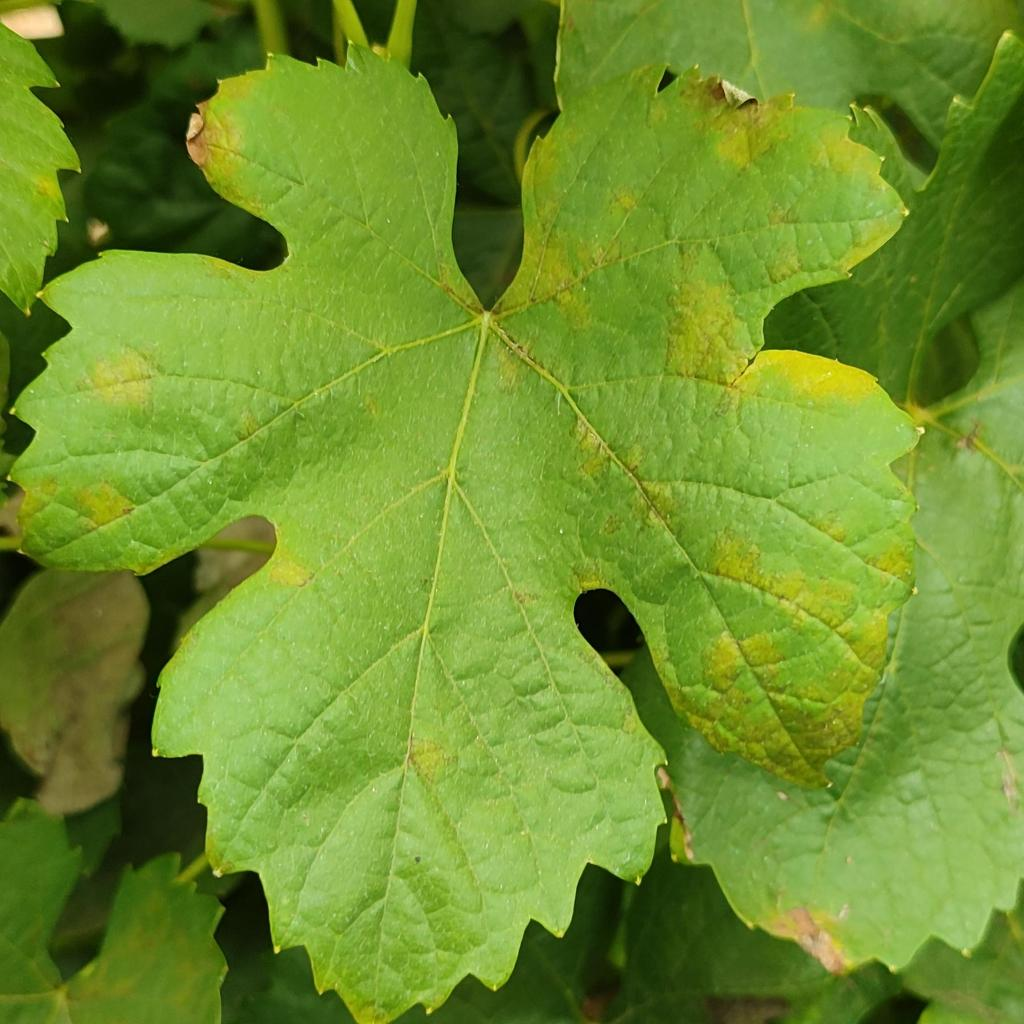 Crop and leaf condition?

grapevine, downy mildew
